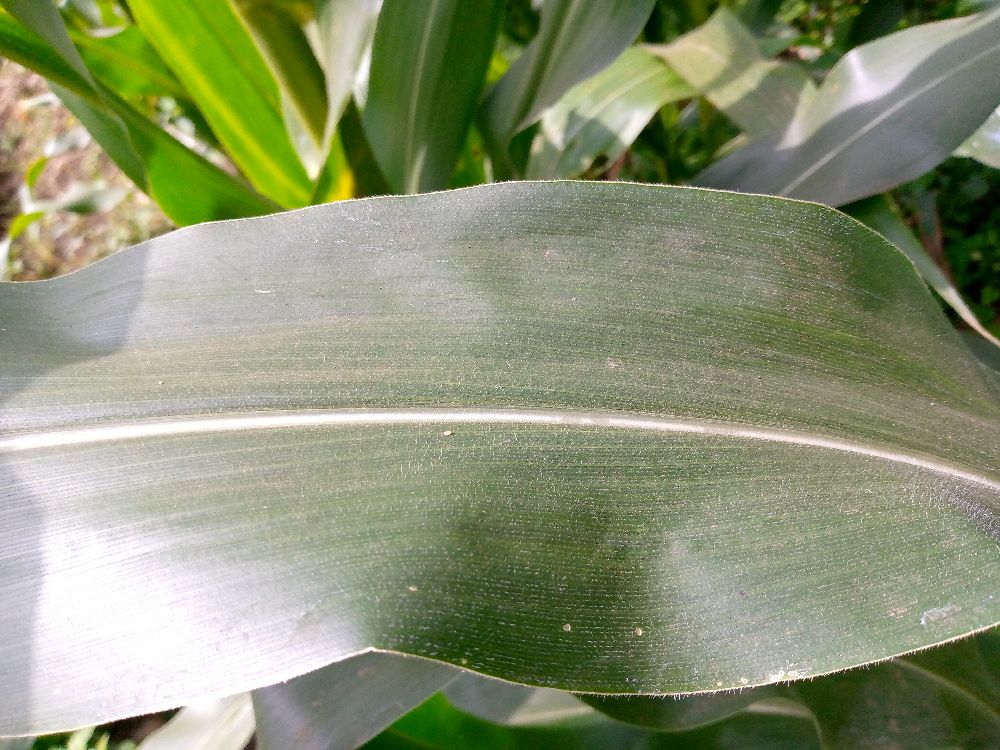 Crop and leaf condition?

maize, healthy
